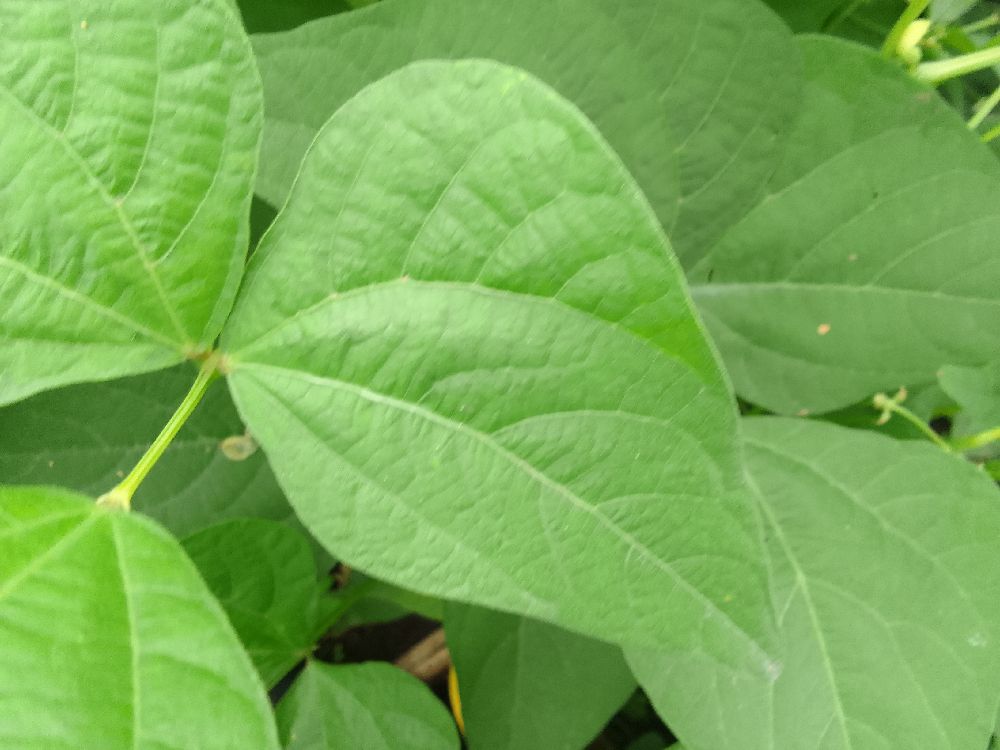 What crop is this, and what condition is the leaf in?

common bean, healthy
